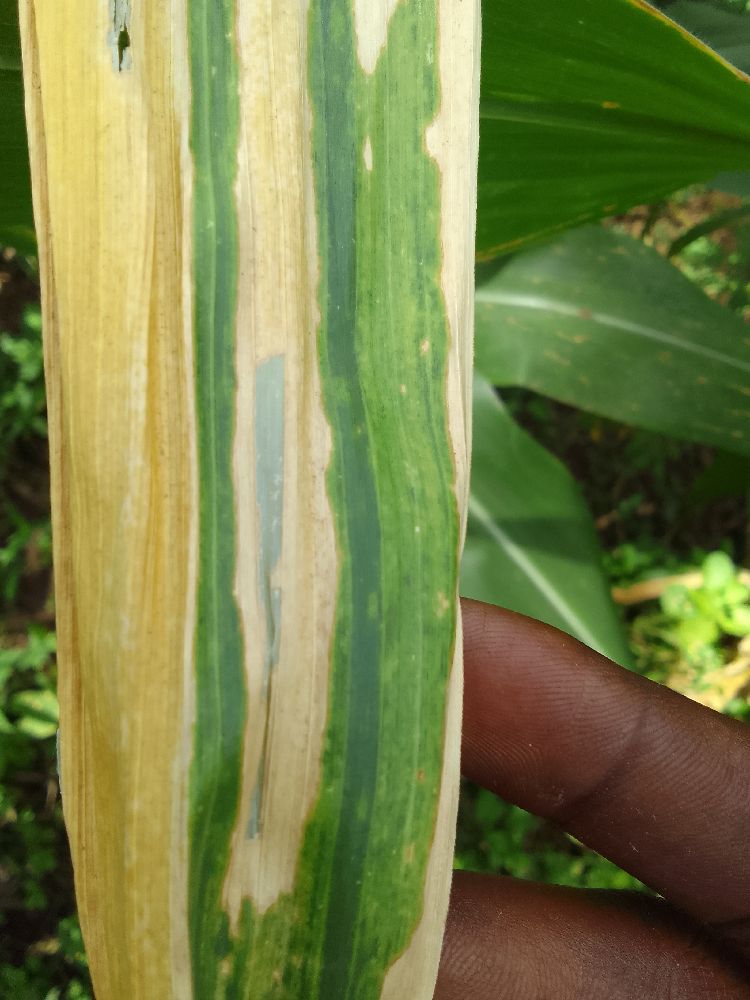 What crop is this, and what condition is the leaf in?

maize, maize lethal necrosis
